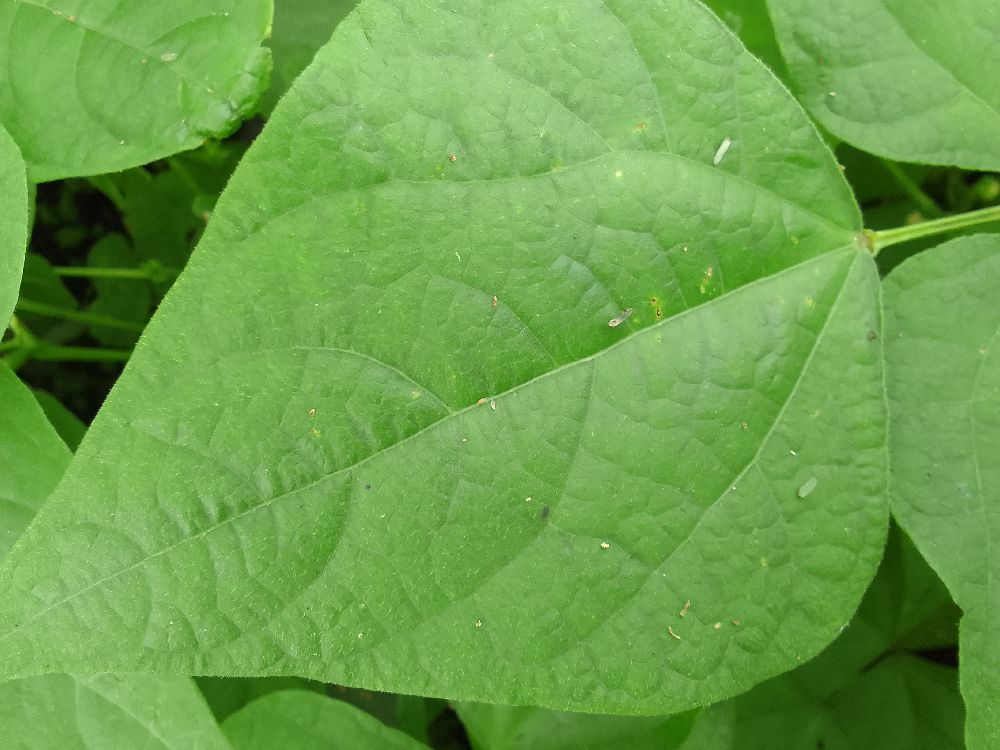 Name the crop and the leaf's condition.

common bean, healthy
